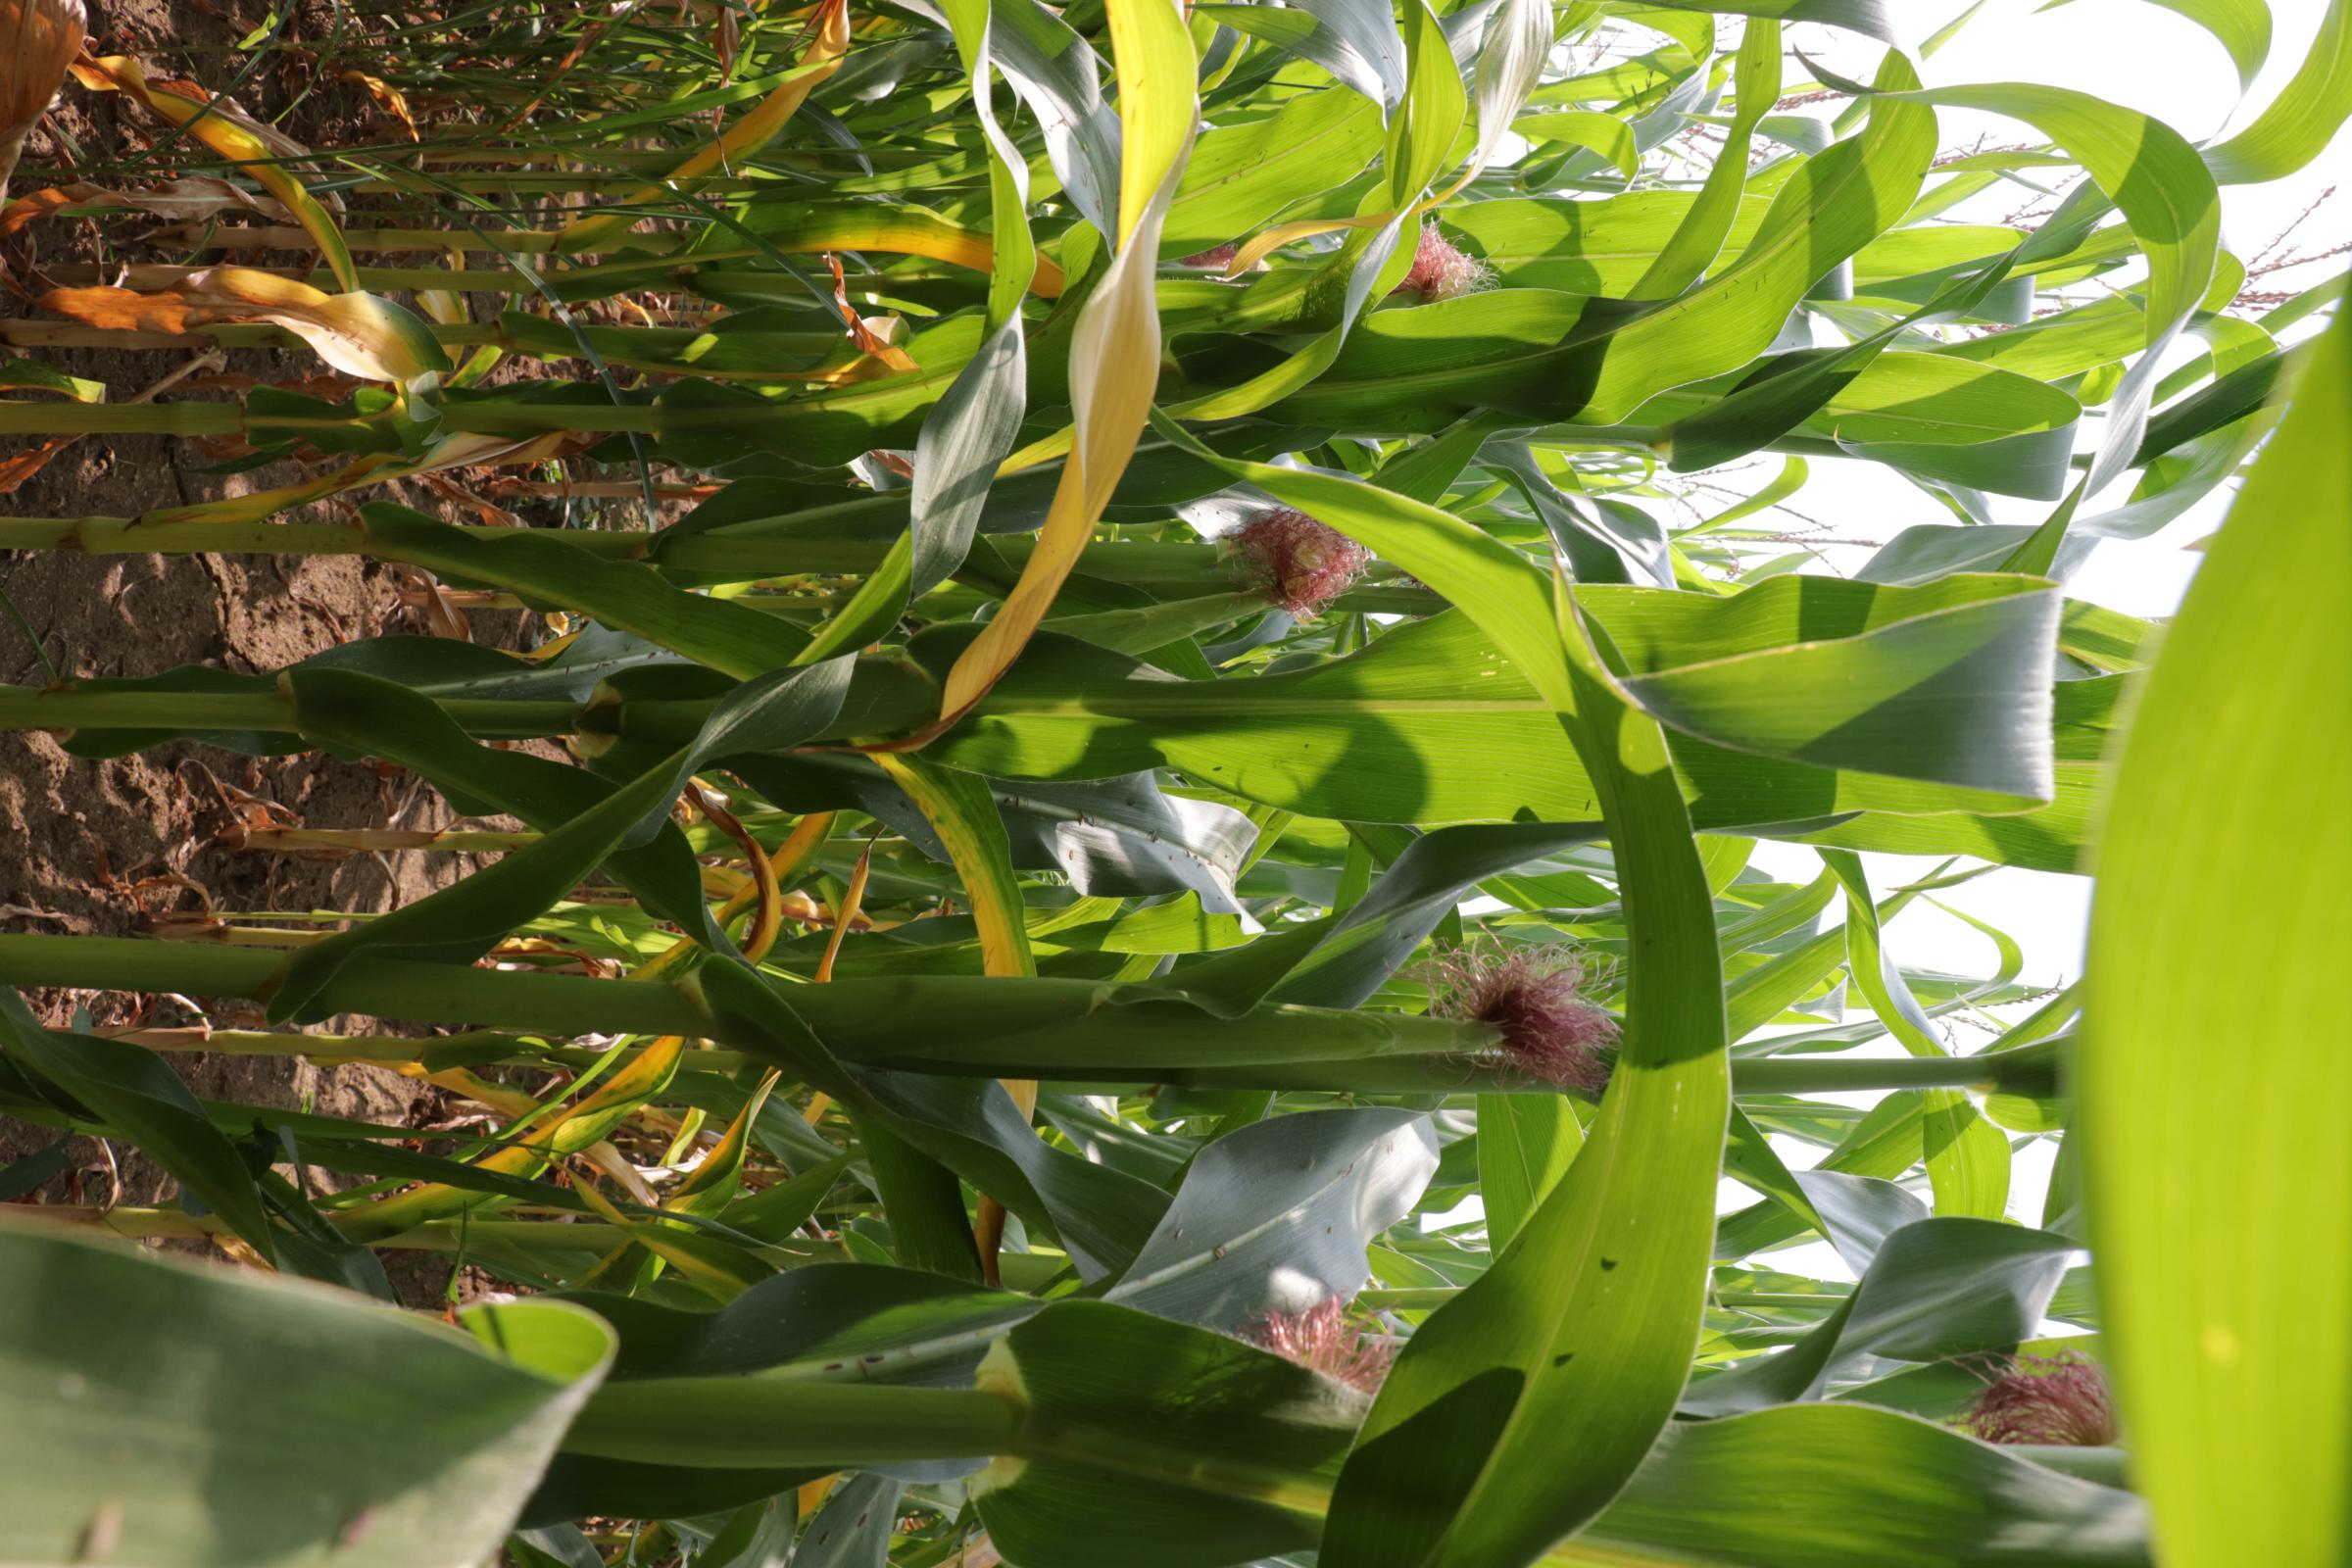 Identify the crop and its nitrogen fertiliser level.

maize, no added nitrogen
